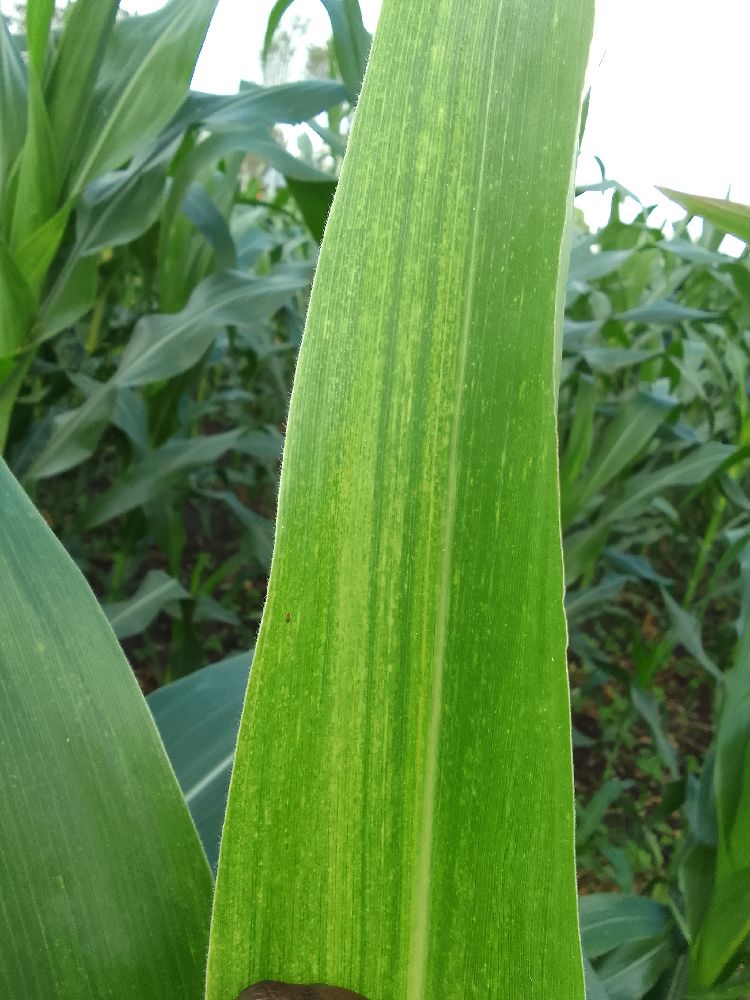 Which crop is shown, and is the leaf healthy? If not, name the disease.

maize, maize lethal necrosis
